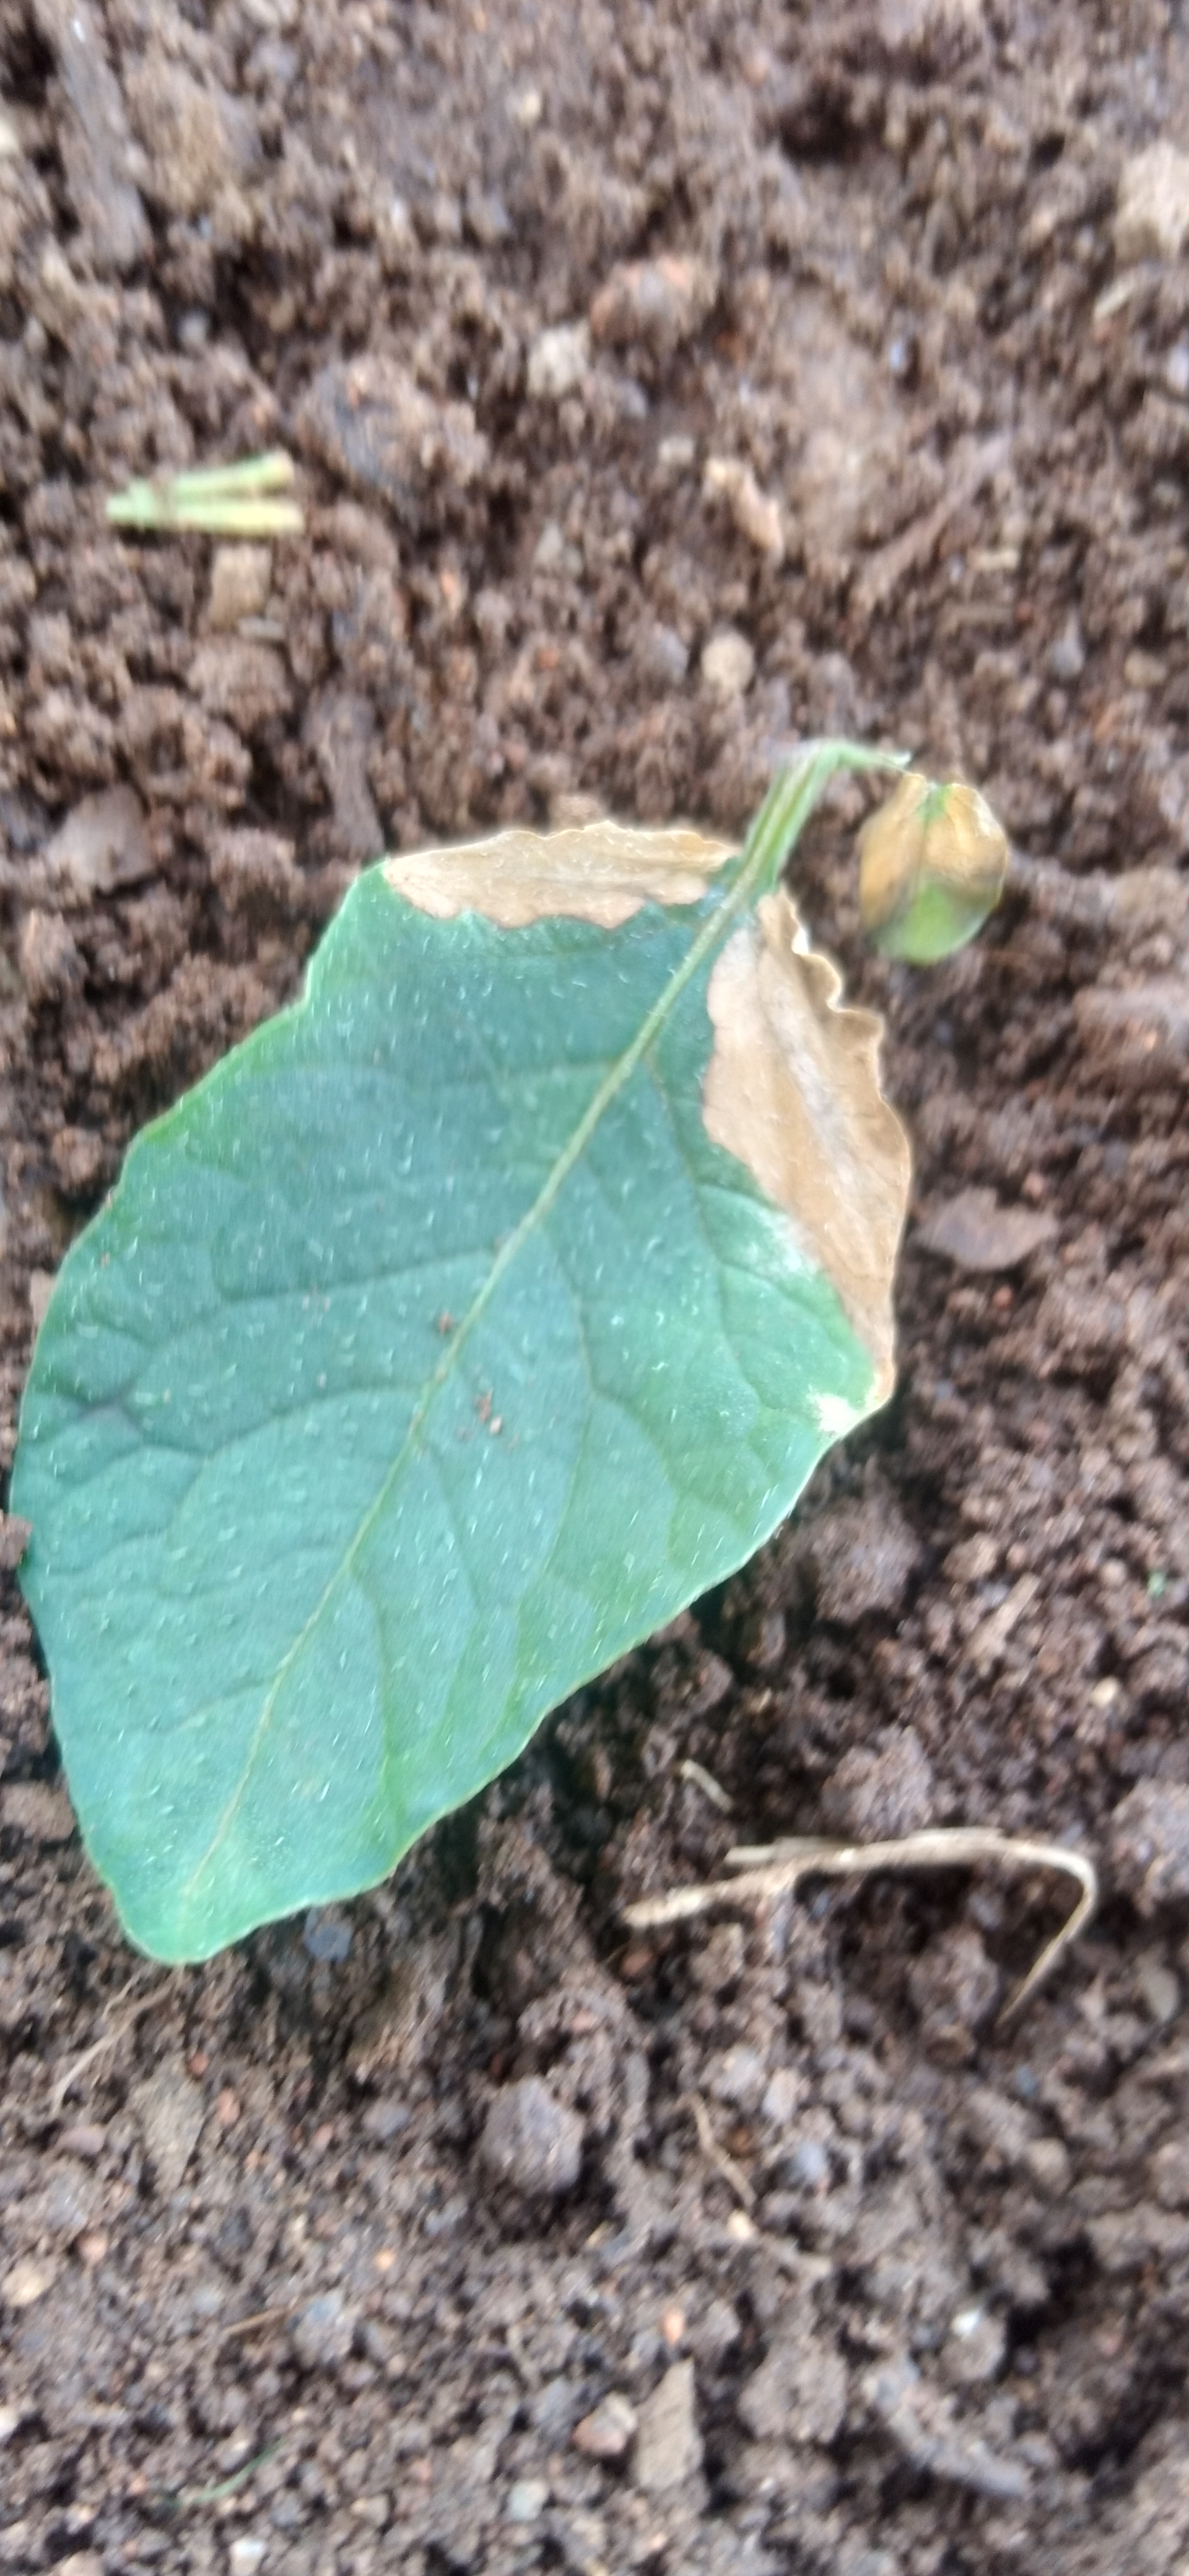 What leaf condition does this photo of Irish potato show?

early blight
